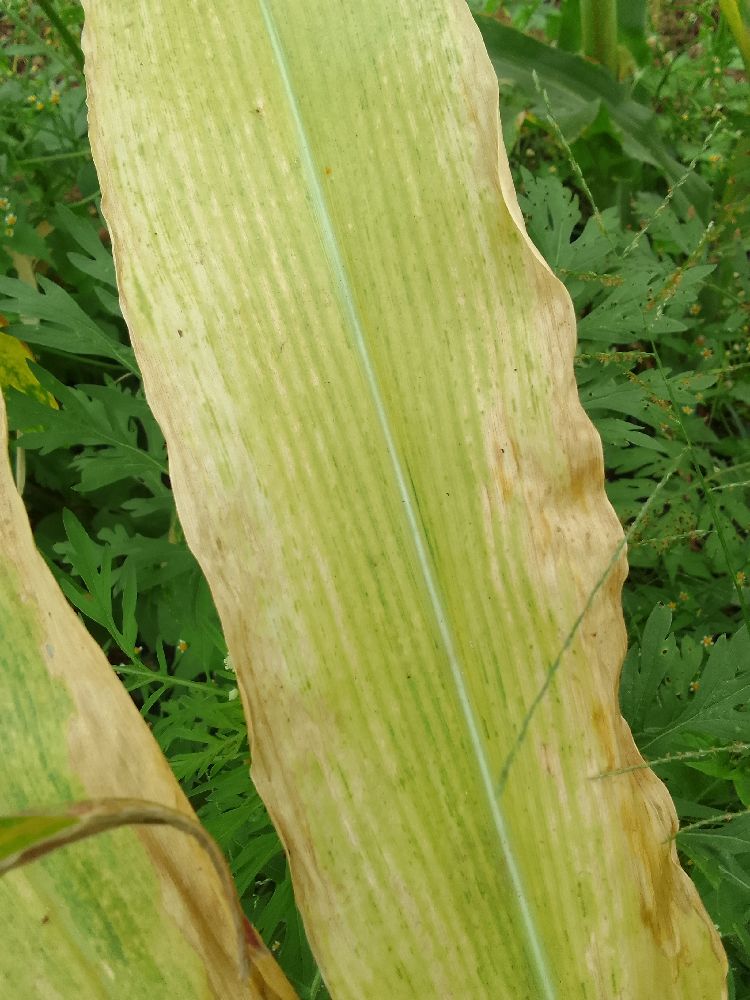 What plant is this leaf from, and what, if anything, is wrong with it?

maize, maize lethal necrosis
